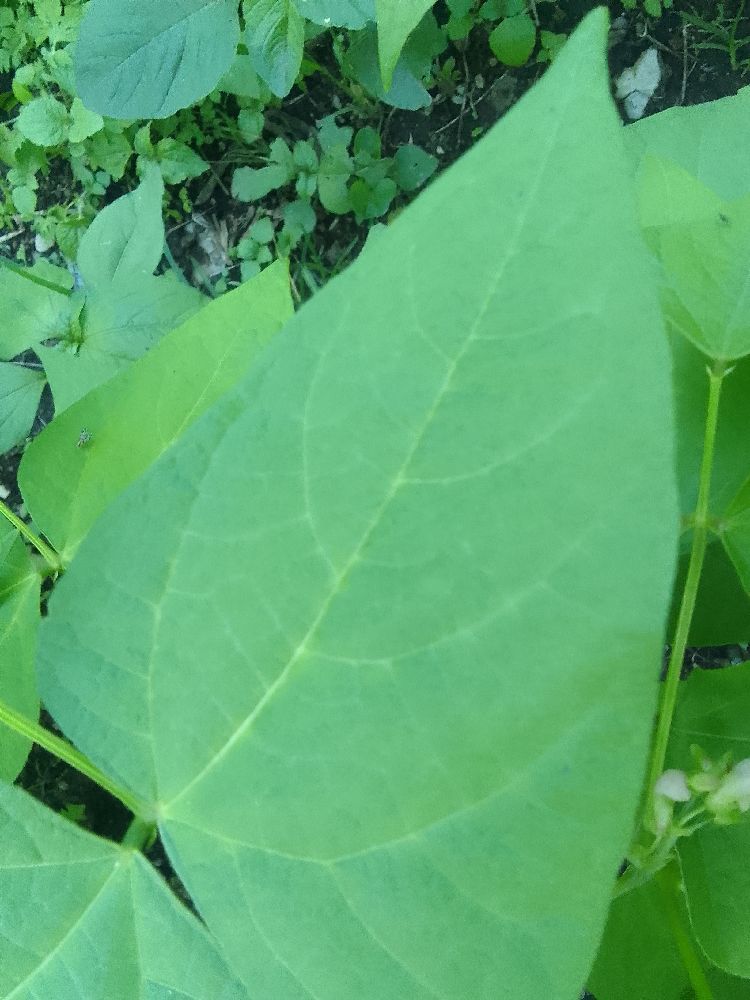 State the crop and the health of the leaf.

common bean, healthy
